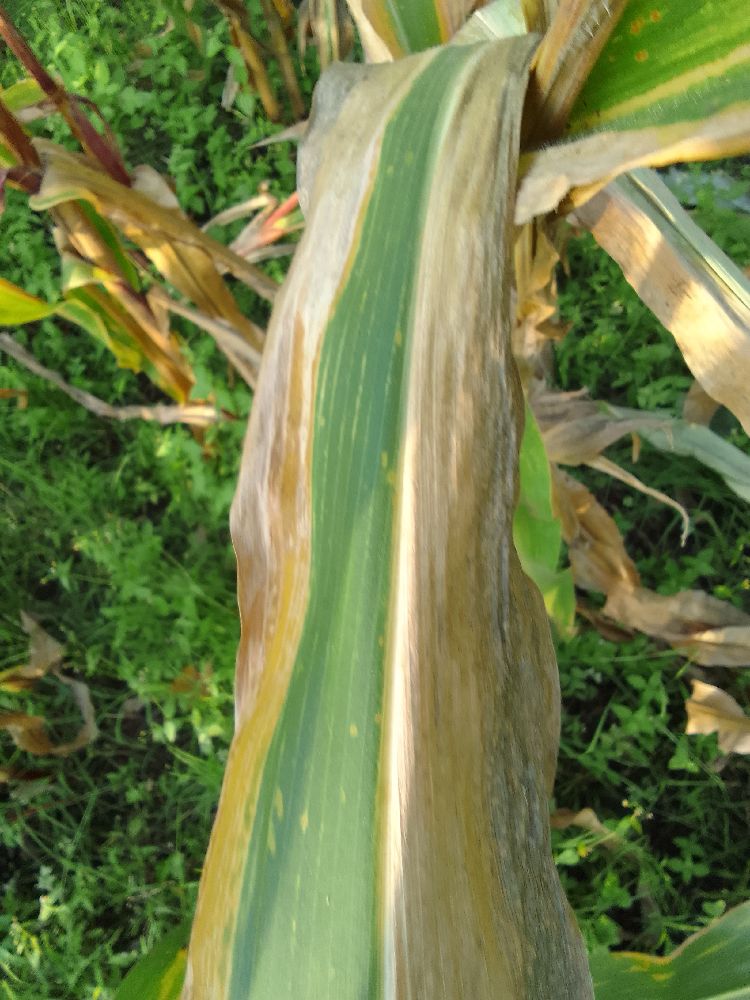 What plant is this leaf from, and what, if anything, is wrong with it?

maize, maize lethal necrosis
